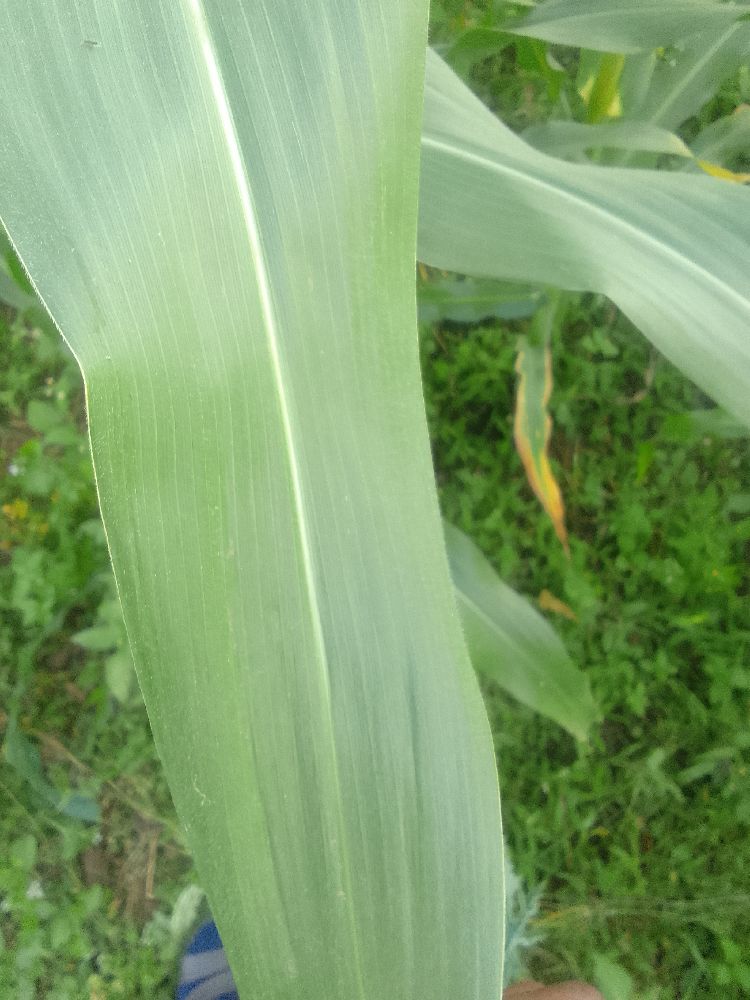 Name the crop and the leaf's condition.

maize, healthy
